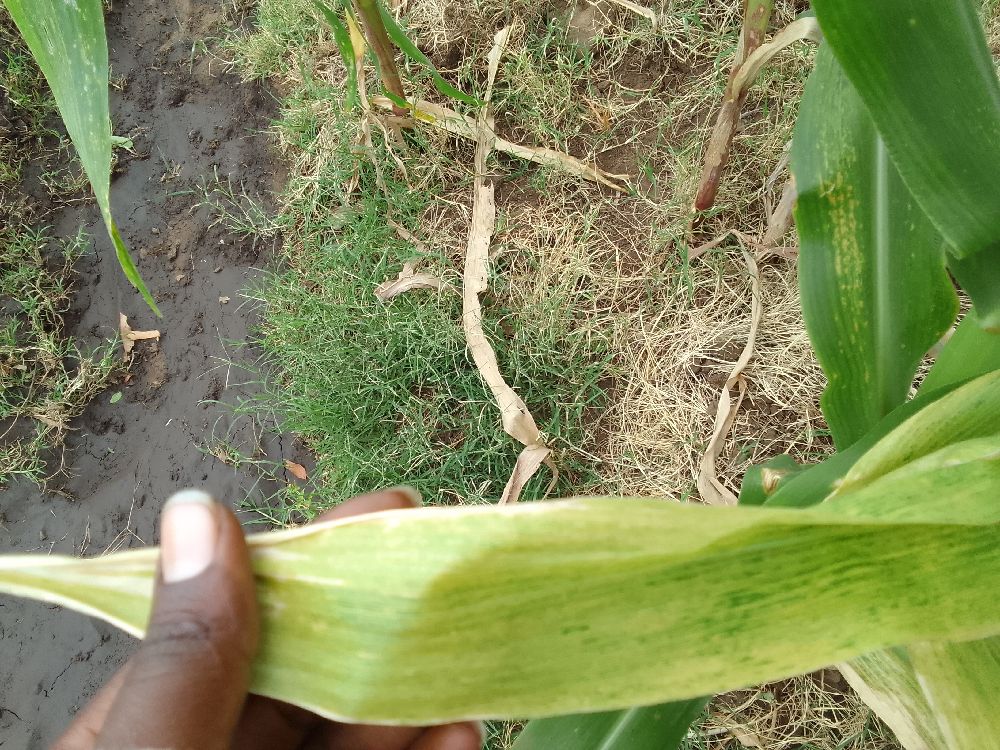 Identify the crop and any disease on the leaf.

maize, maize lethal necrosis
